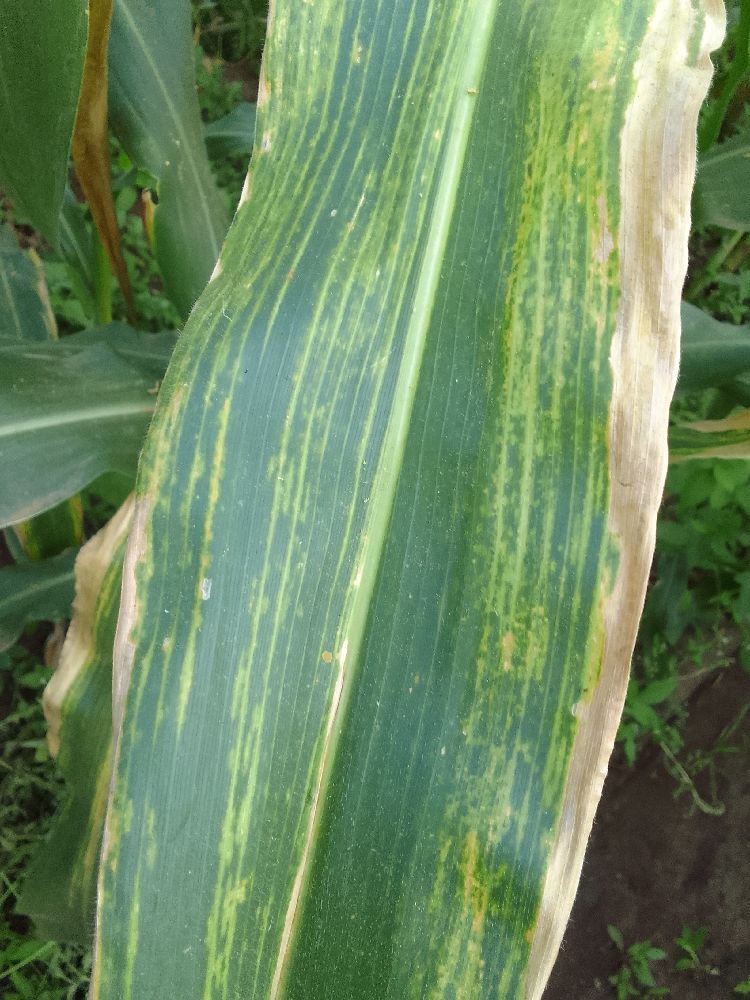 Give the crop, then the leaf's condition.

maize, maize lethal necrosis
